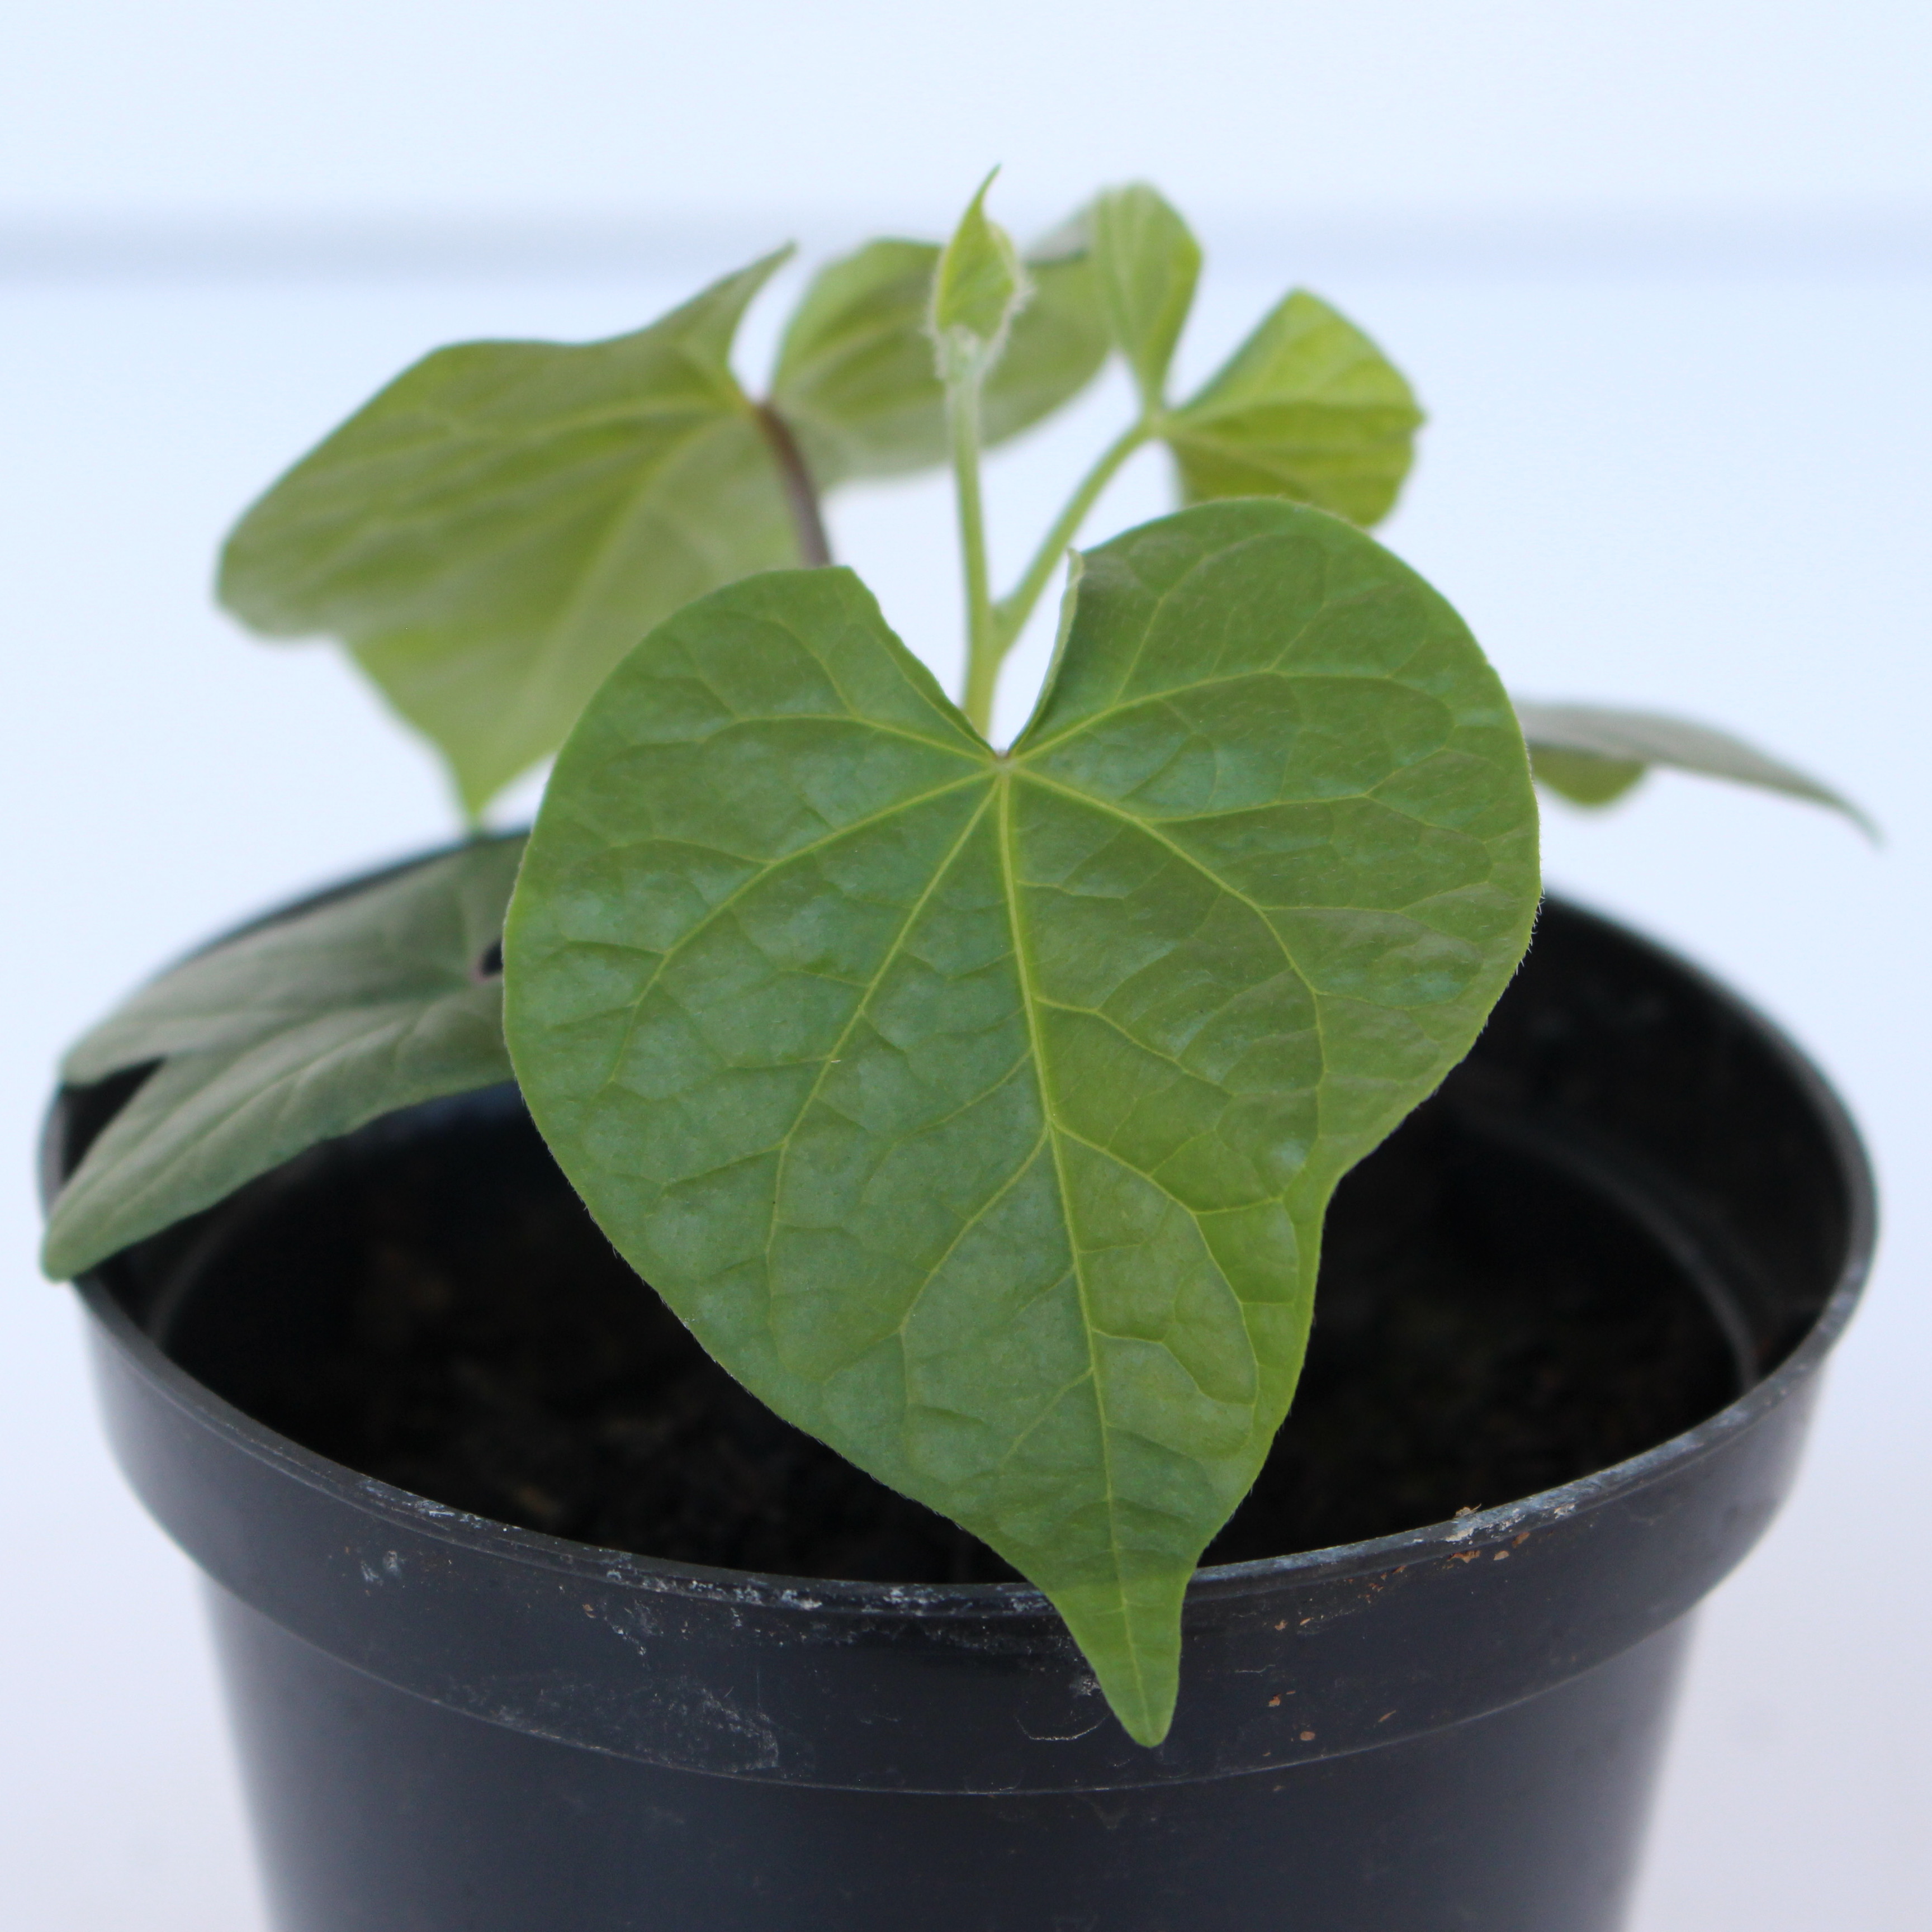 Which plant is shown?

Convolvulus arvensis
